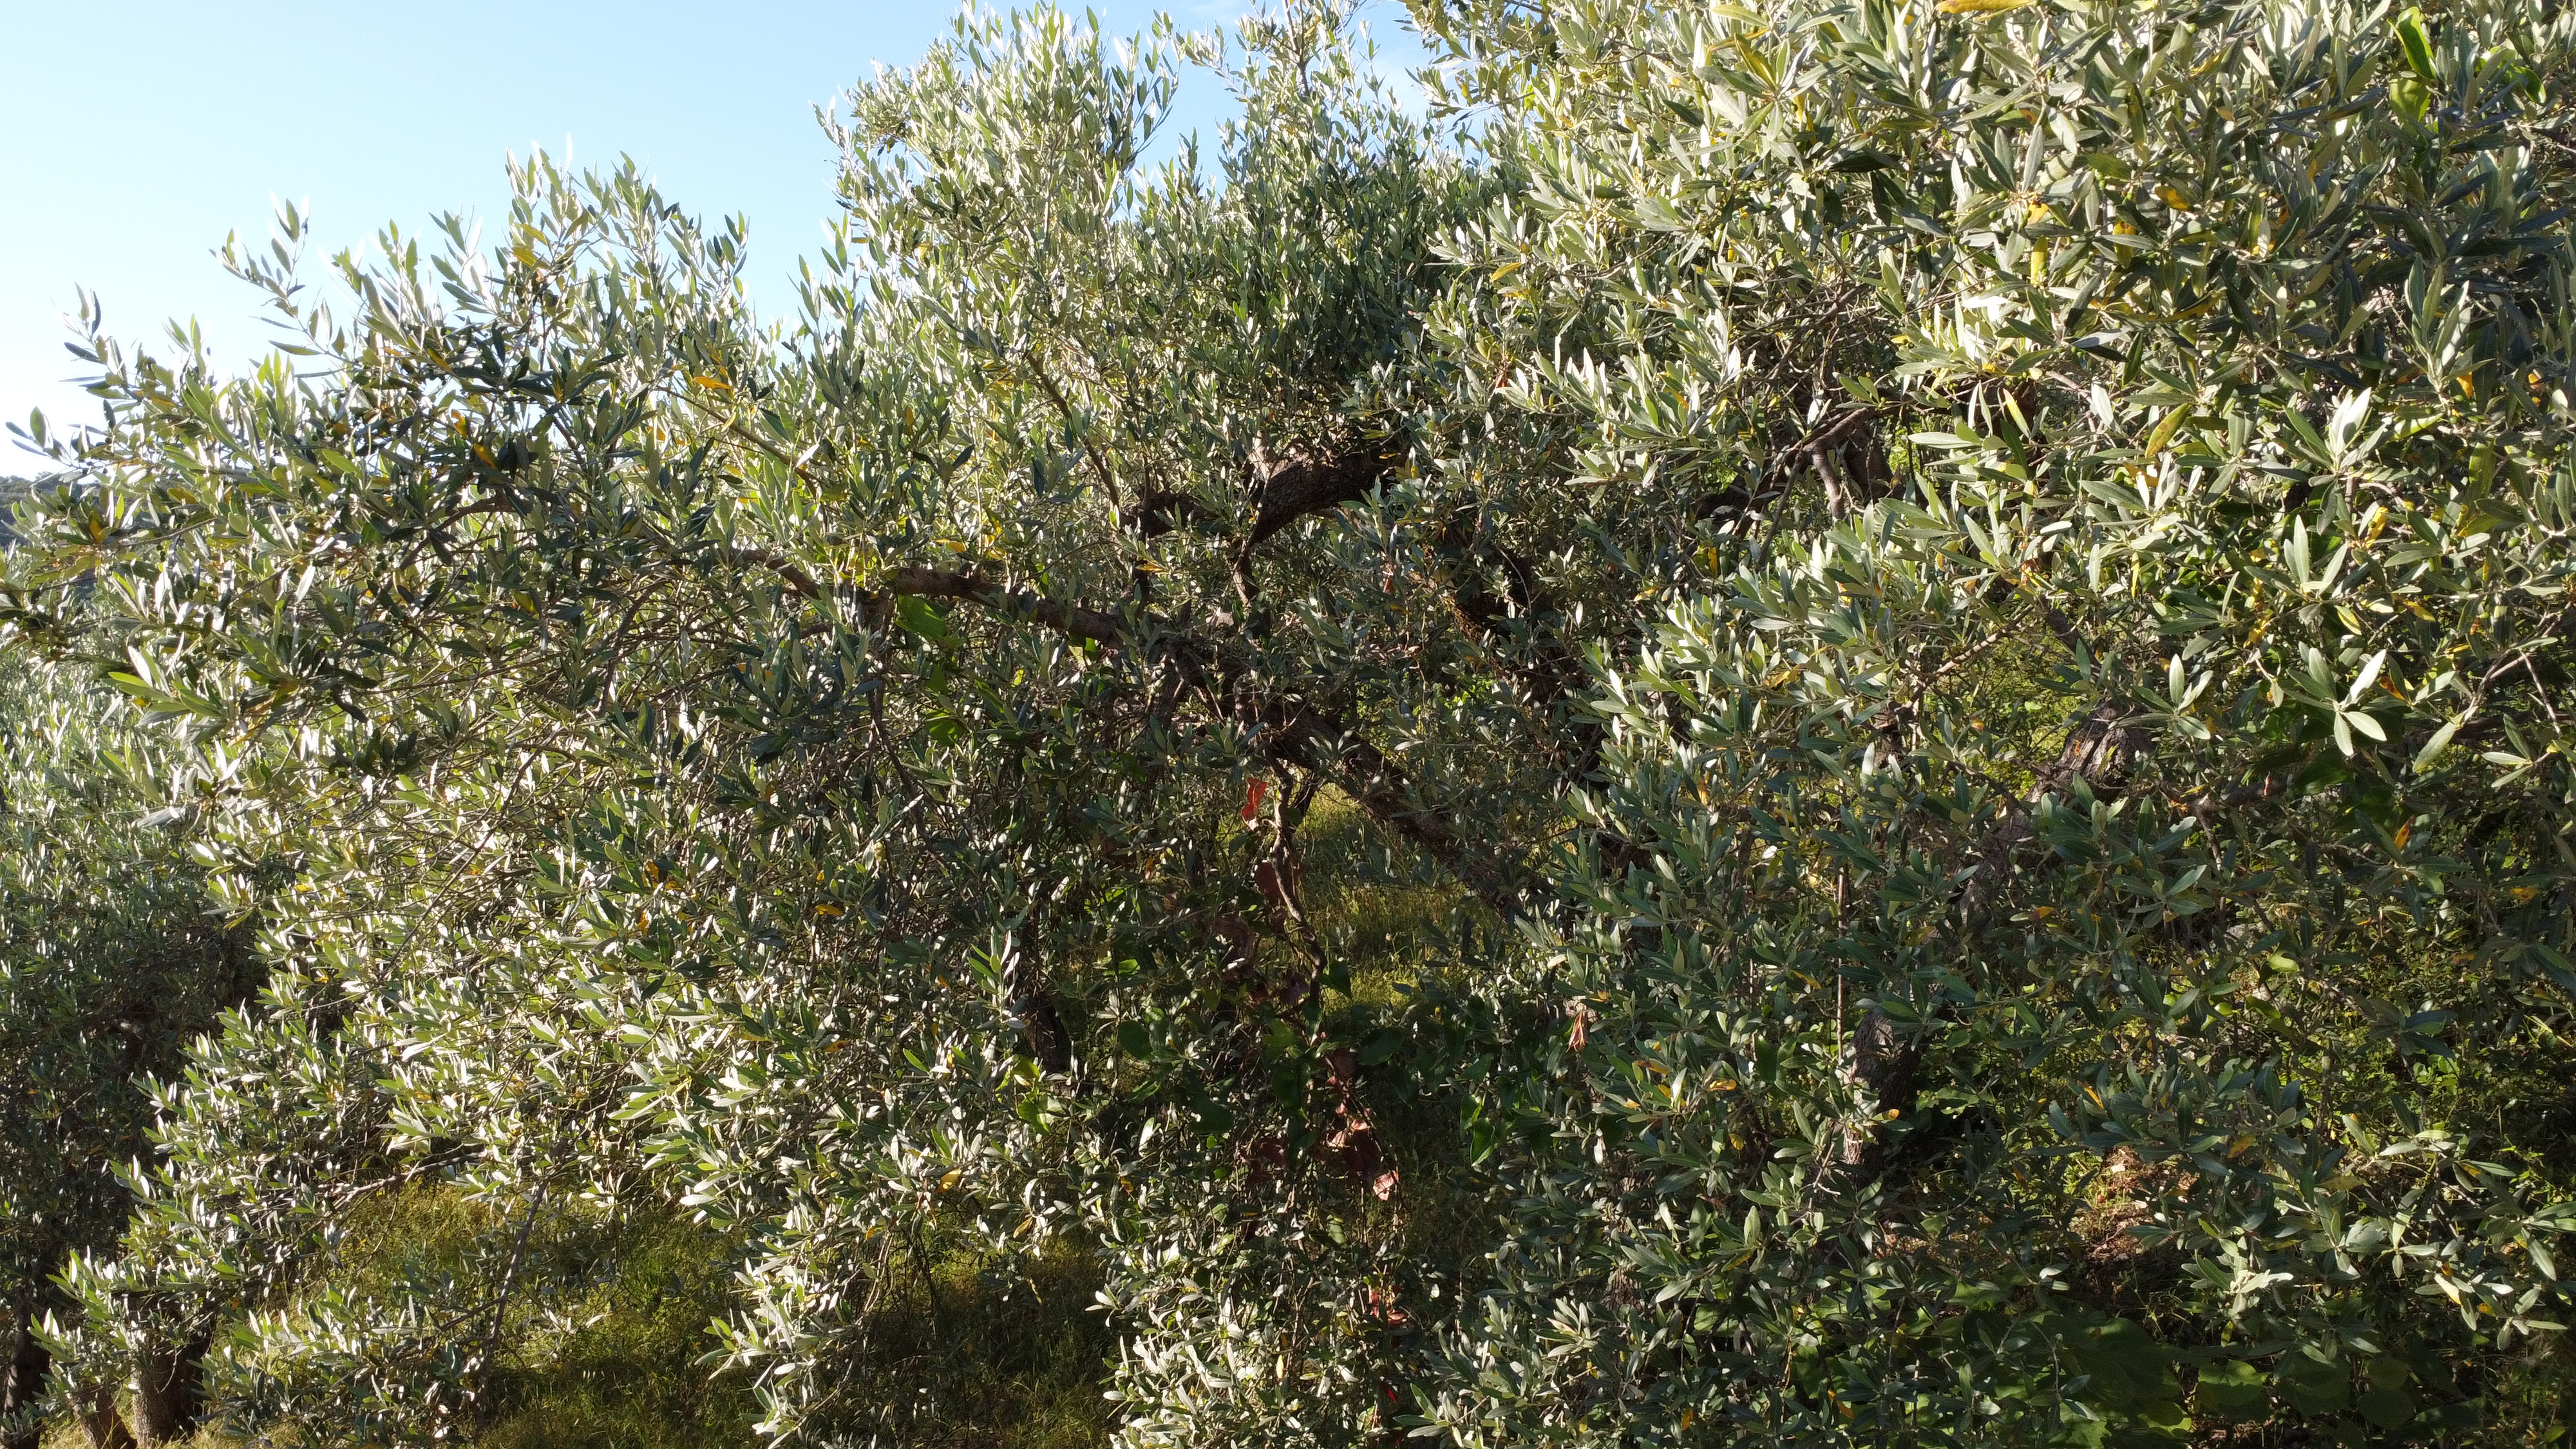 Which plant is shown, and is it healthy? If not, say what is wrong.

olive, healthy
